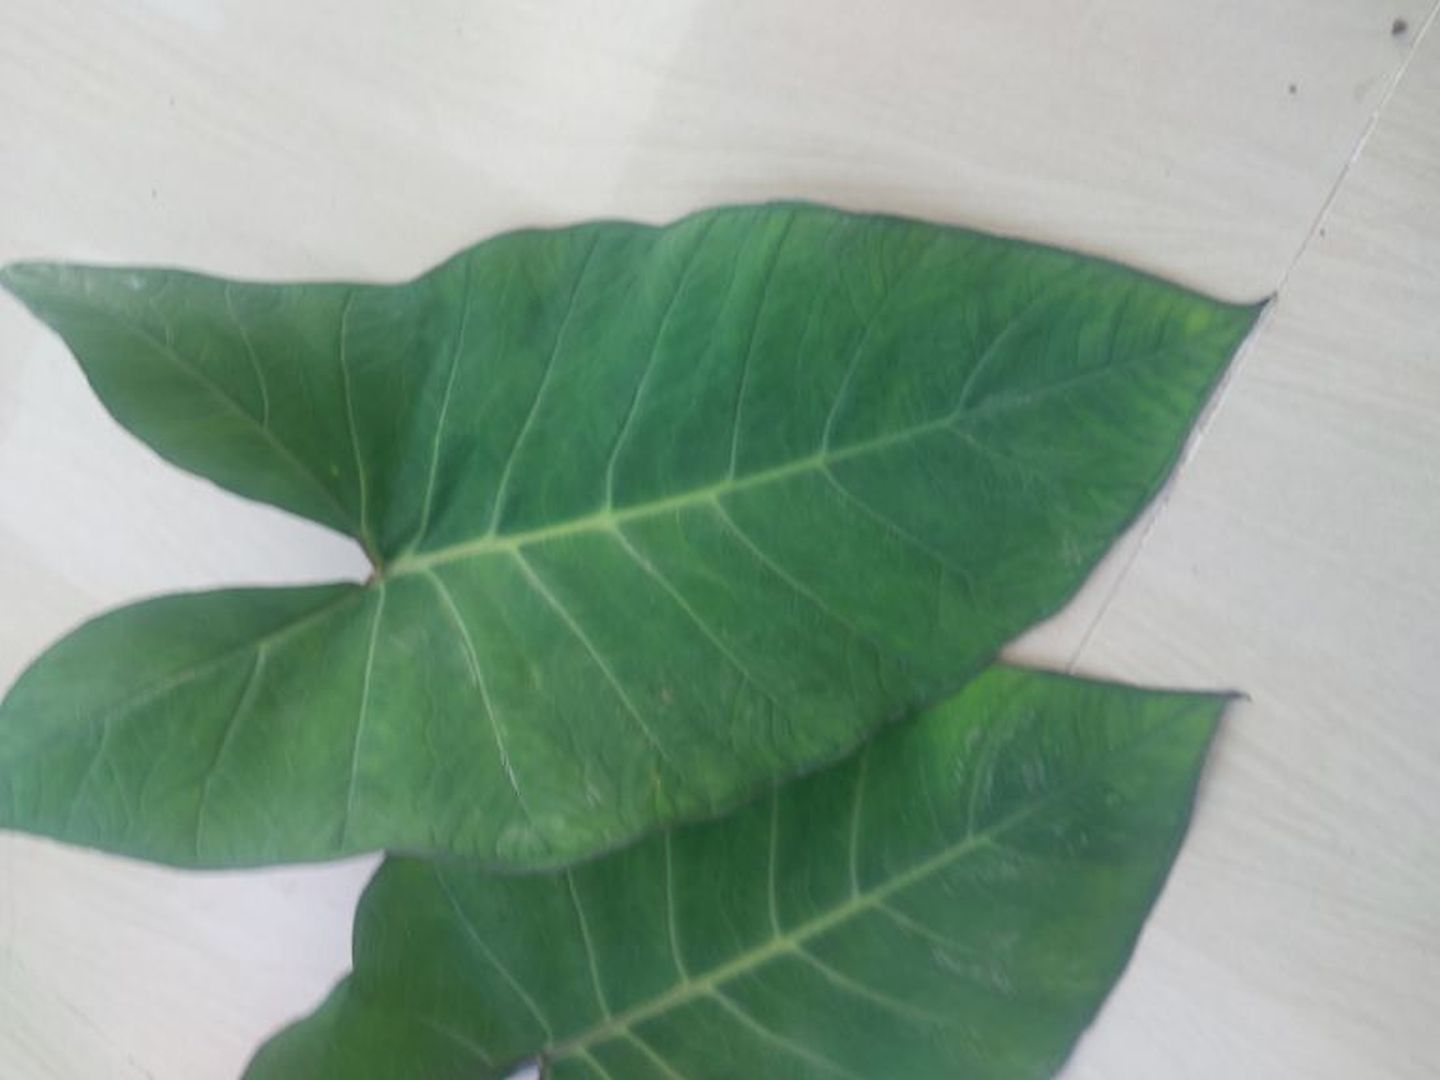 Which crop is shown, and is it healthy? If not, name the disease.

taro, healthy
